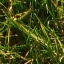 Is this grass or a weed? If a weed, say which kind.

grass
